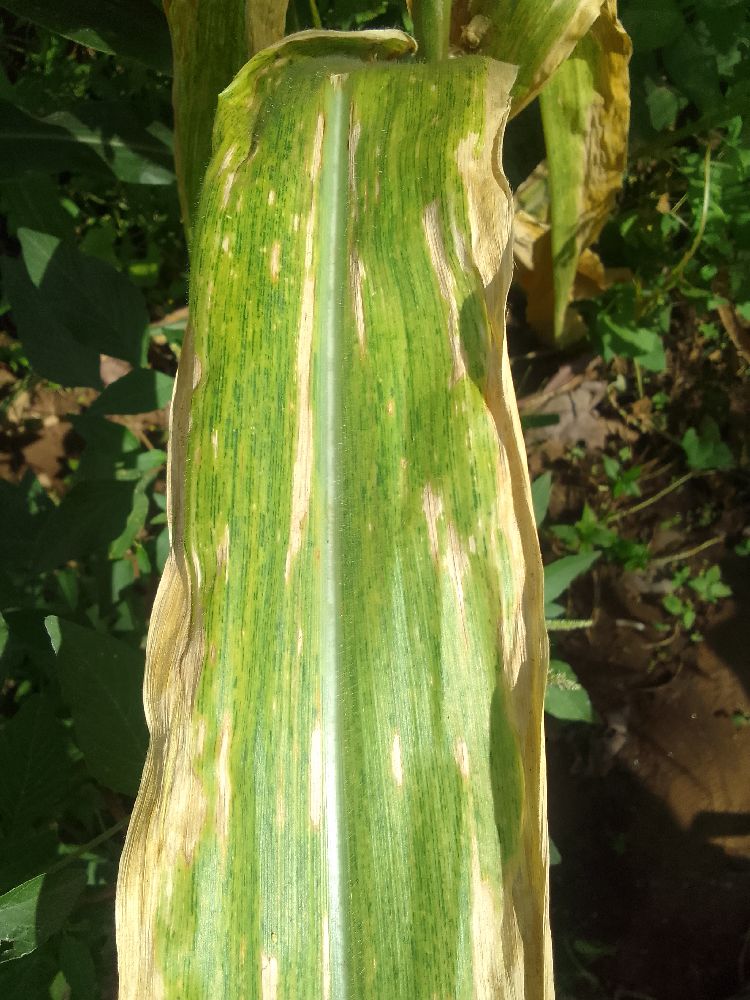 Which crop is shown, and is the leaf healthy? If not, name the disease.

maize, maize lethal necrosis
